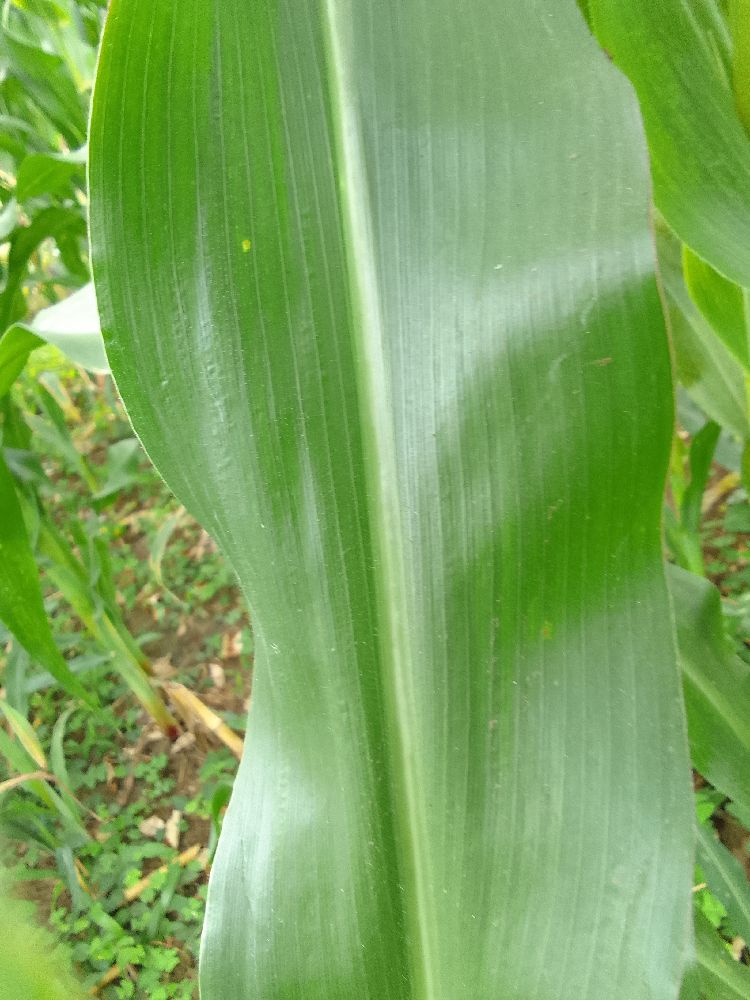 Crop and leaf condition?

maize, healthy
